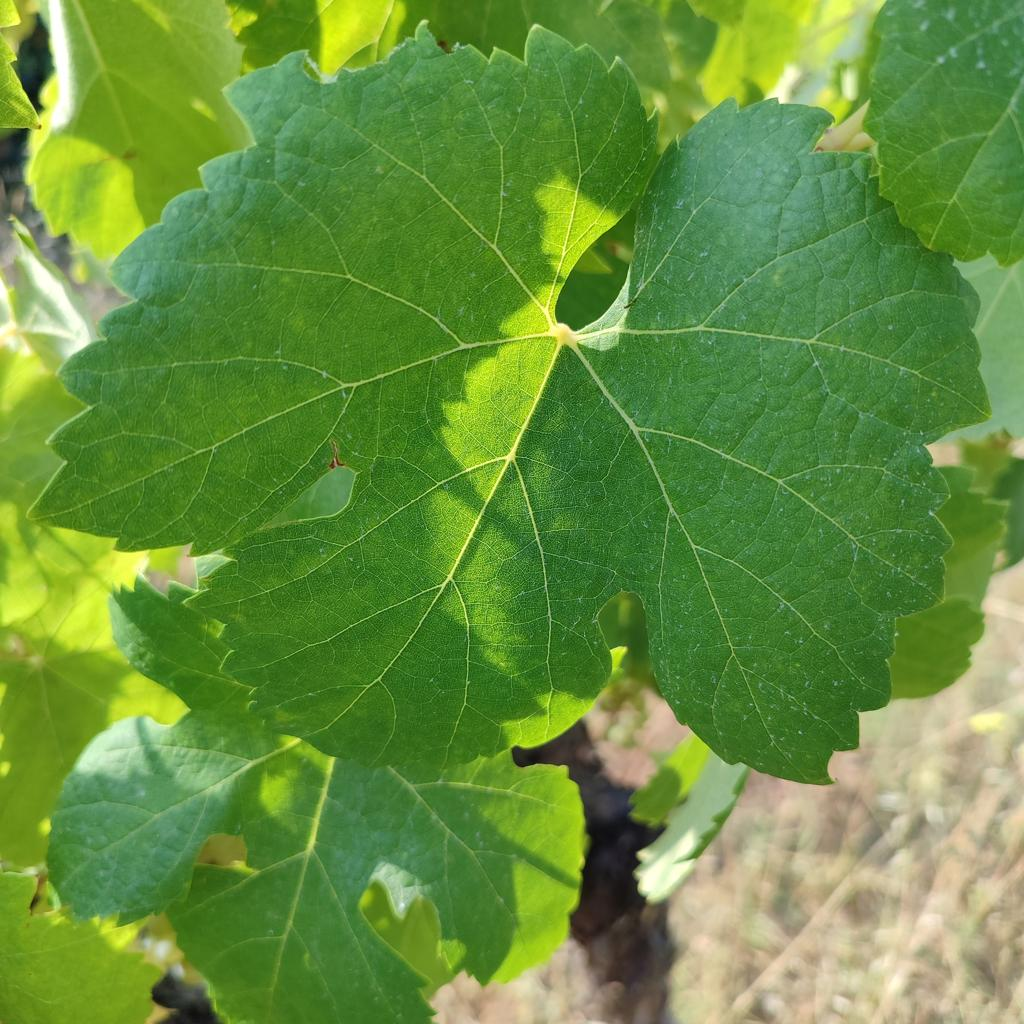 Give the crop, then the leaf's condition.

grapevine, healthy
